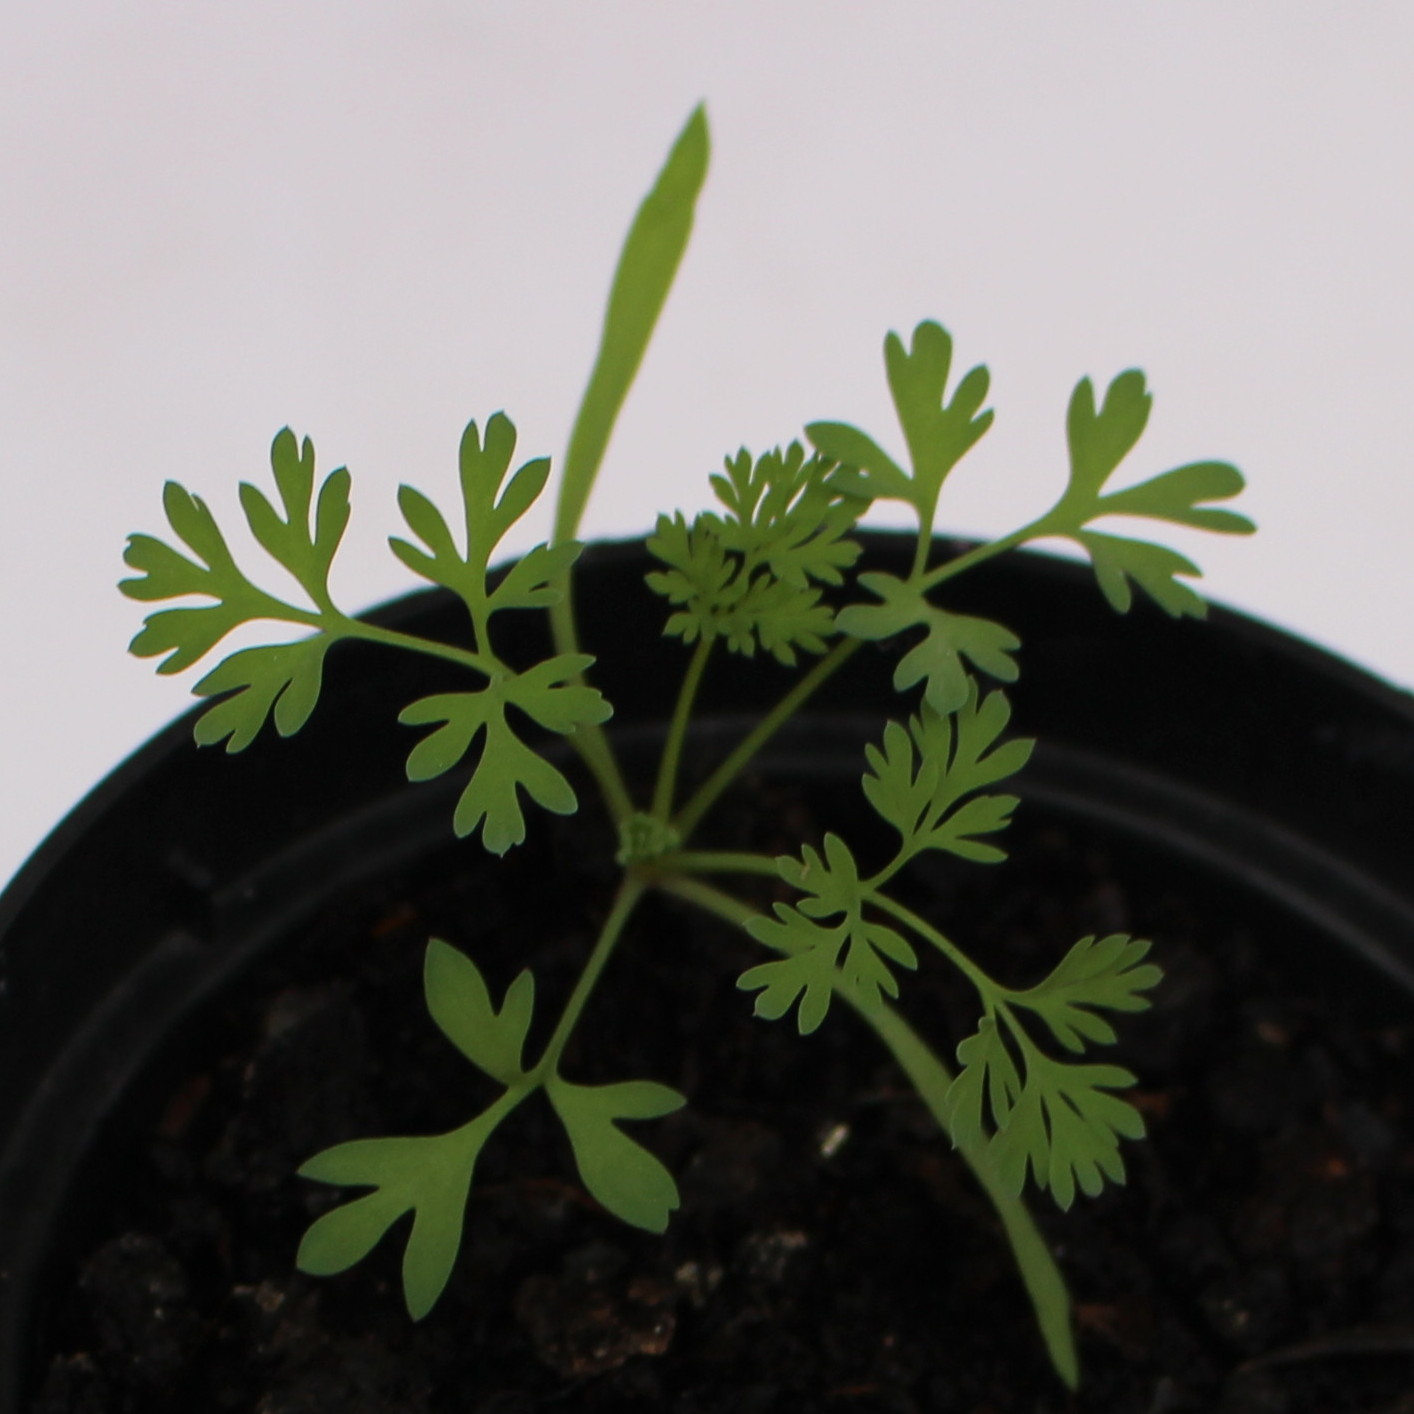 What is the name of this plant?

Fumaria officinalis
